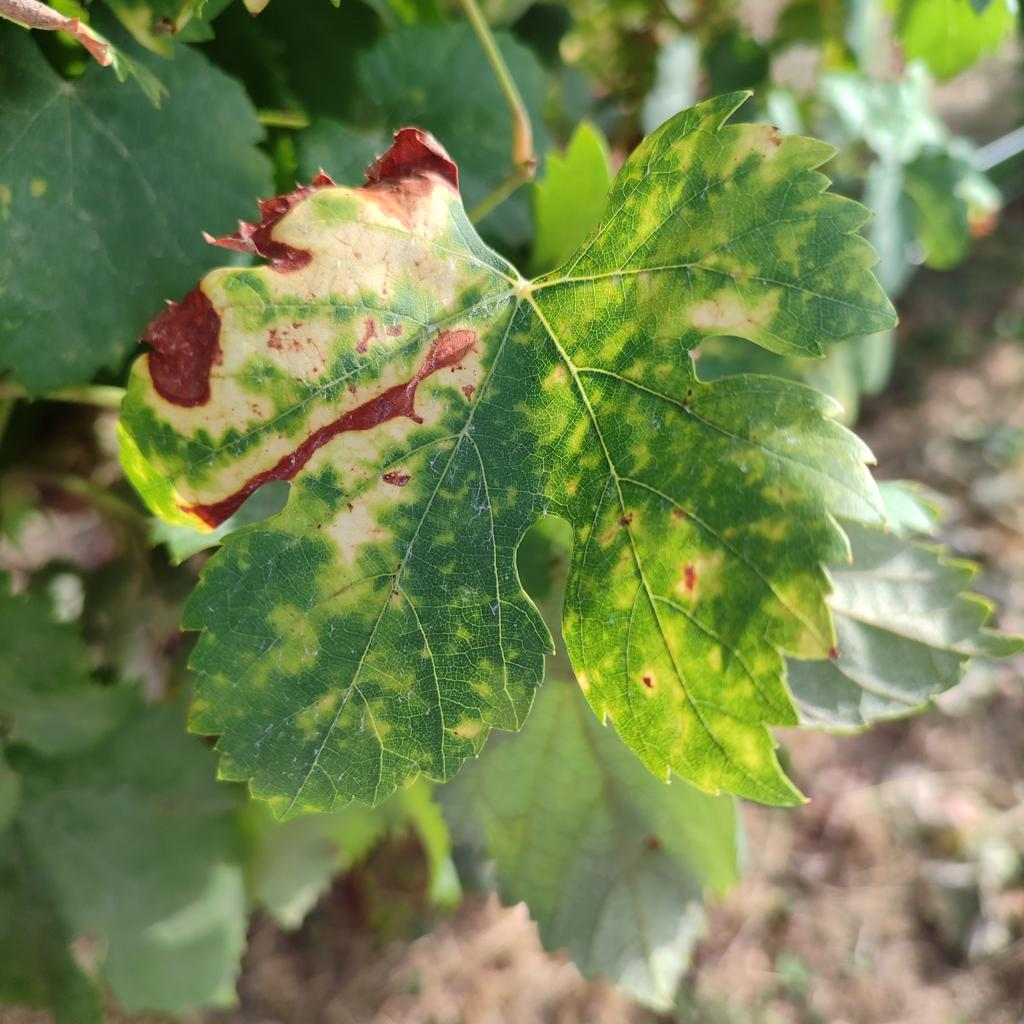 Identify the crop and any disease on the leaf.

grapevine, esca complex
